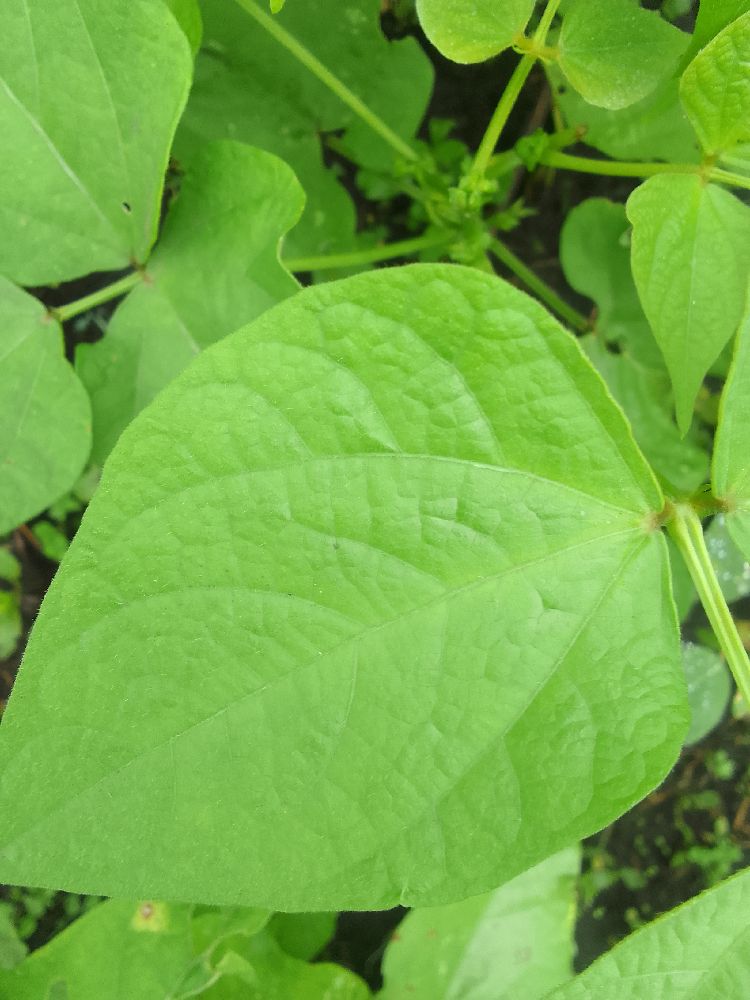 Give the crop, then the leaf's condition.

common bean, healthy
